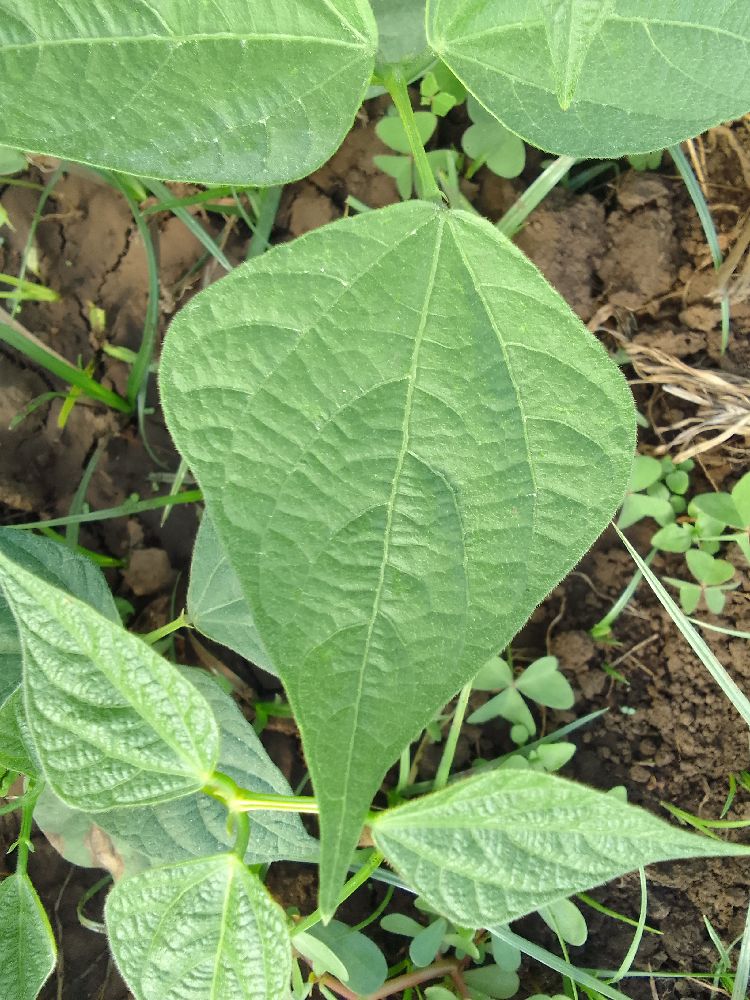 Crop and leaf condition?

common bean, healthy
